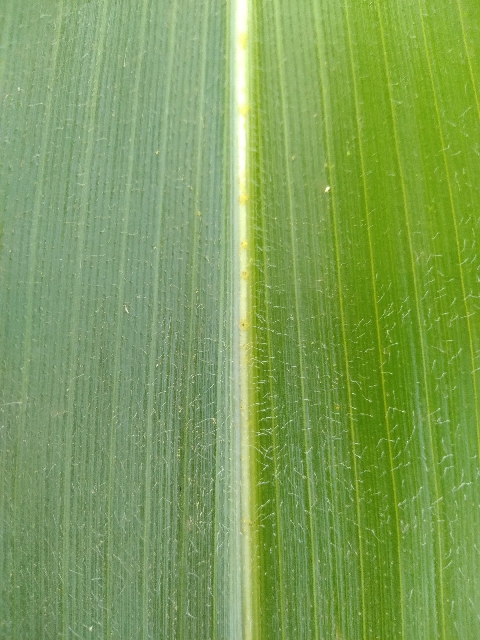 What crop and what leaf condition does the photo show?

maize, healthy
